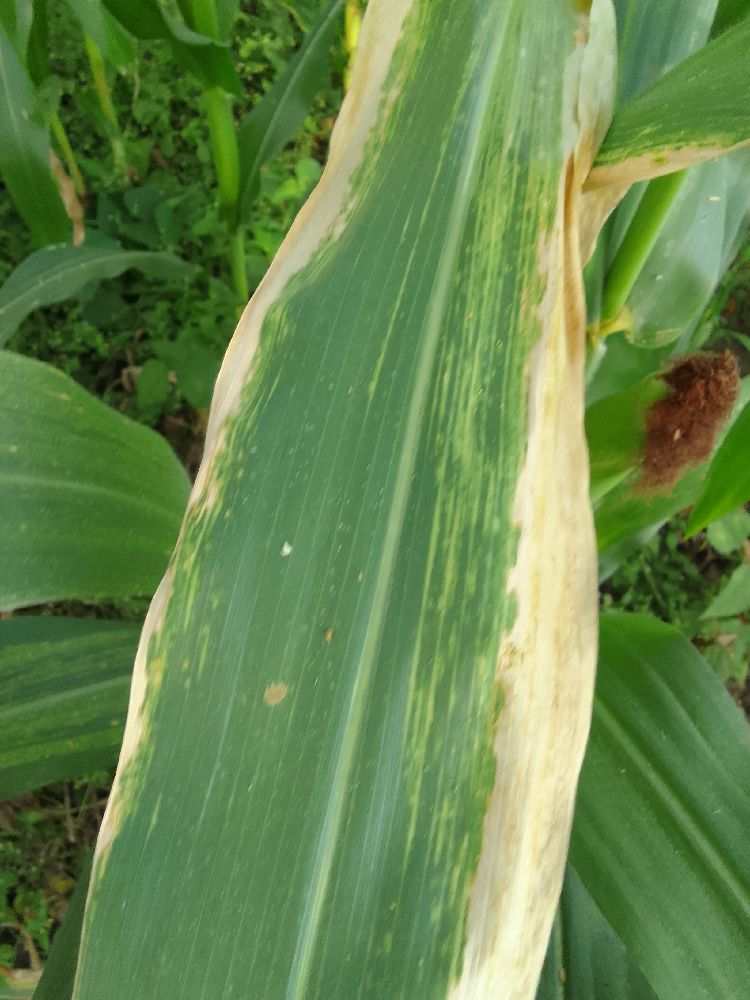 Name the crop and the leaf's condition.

maize, maize lethal necrosis
